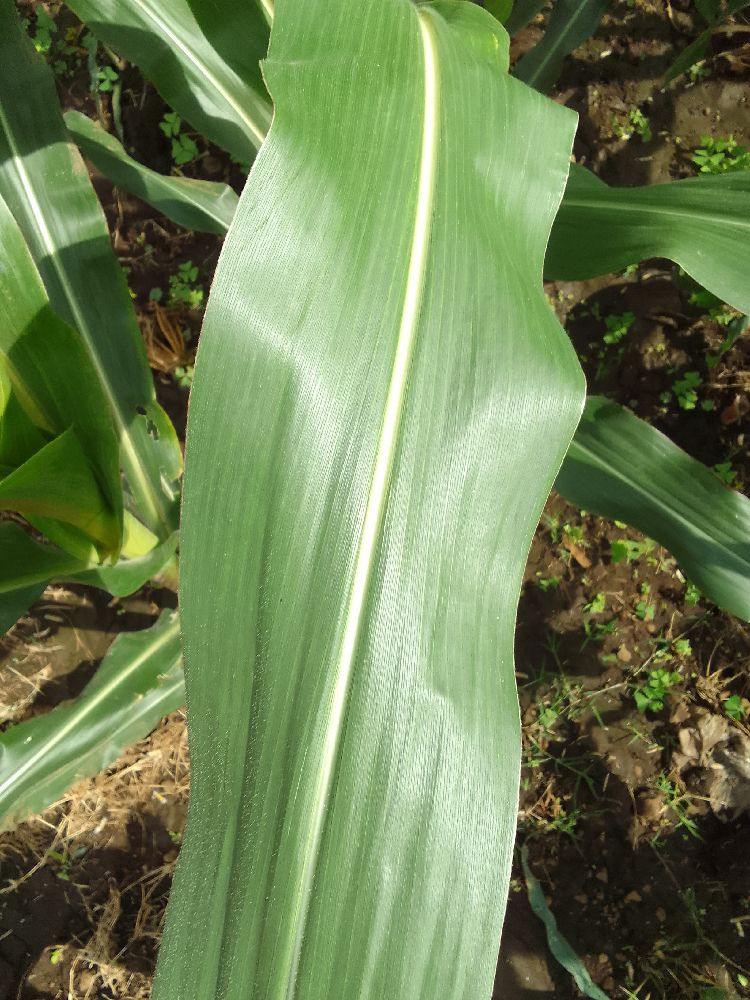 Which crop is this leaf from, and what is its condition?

maize, healthy
